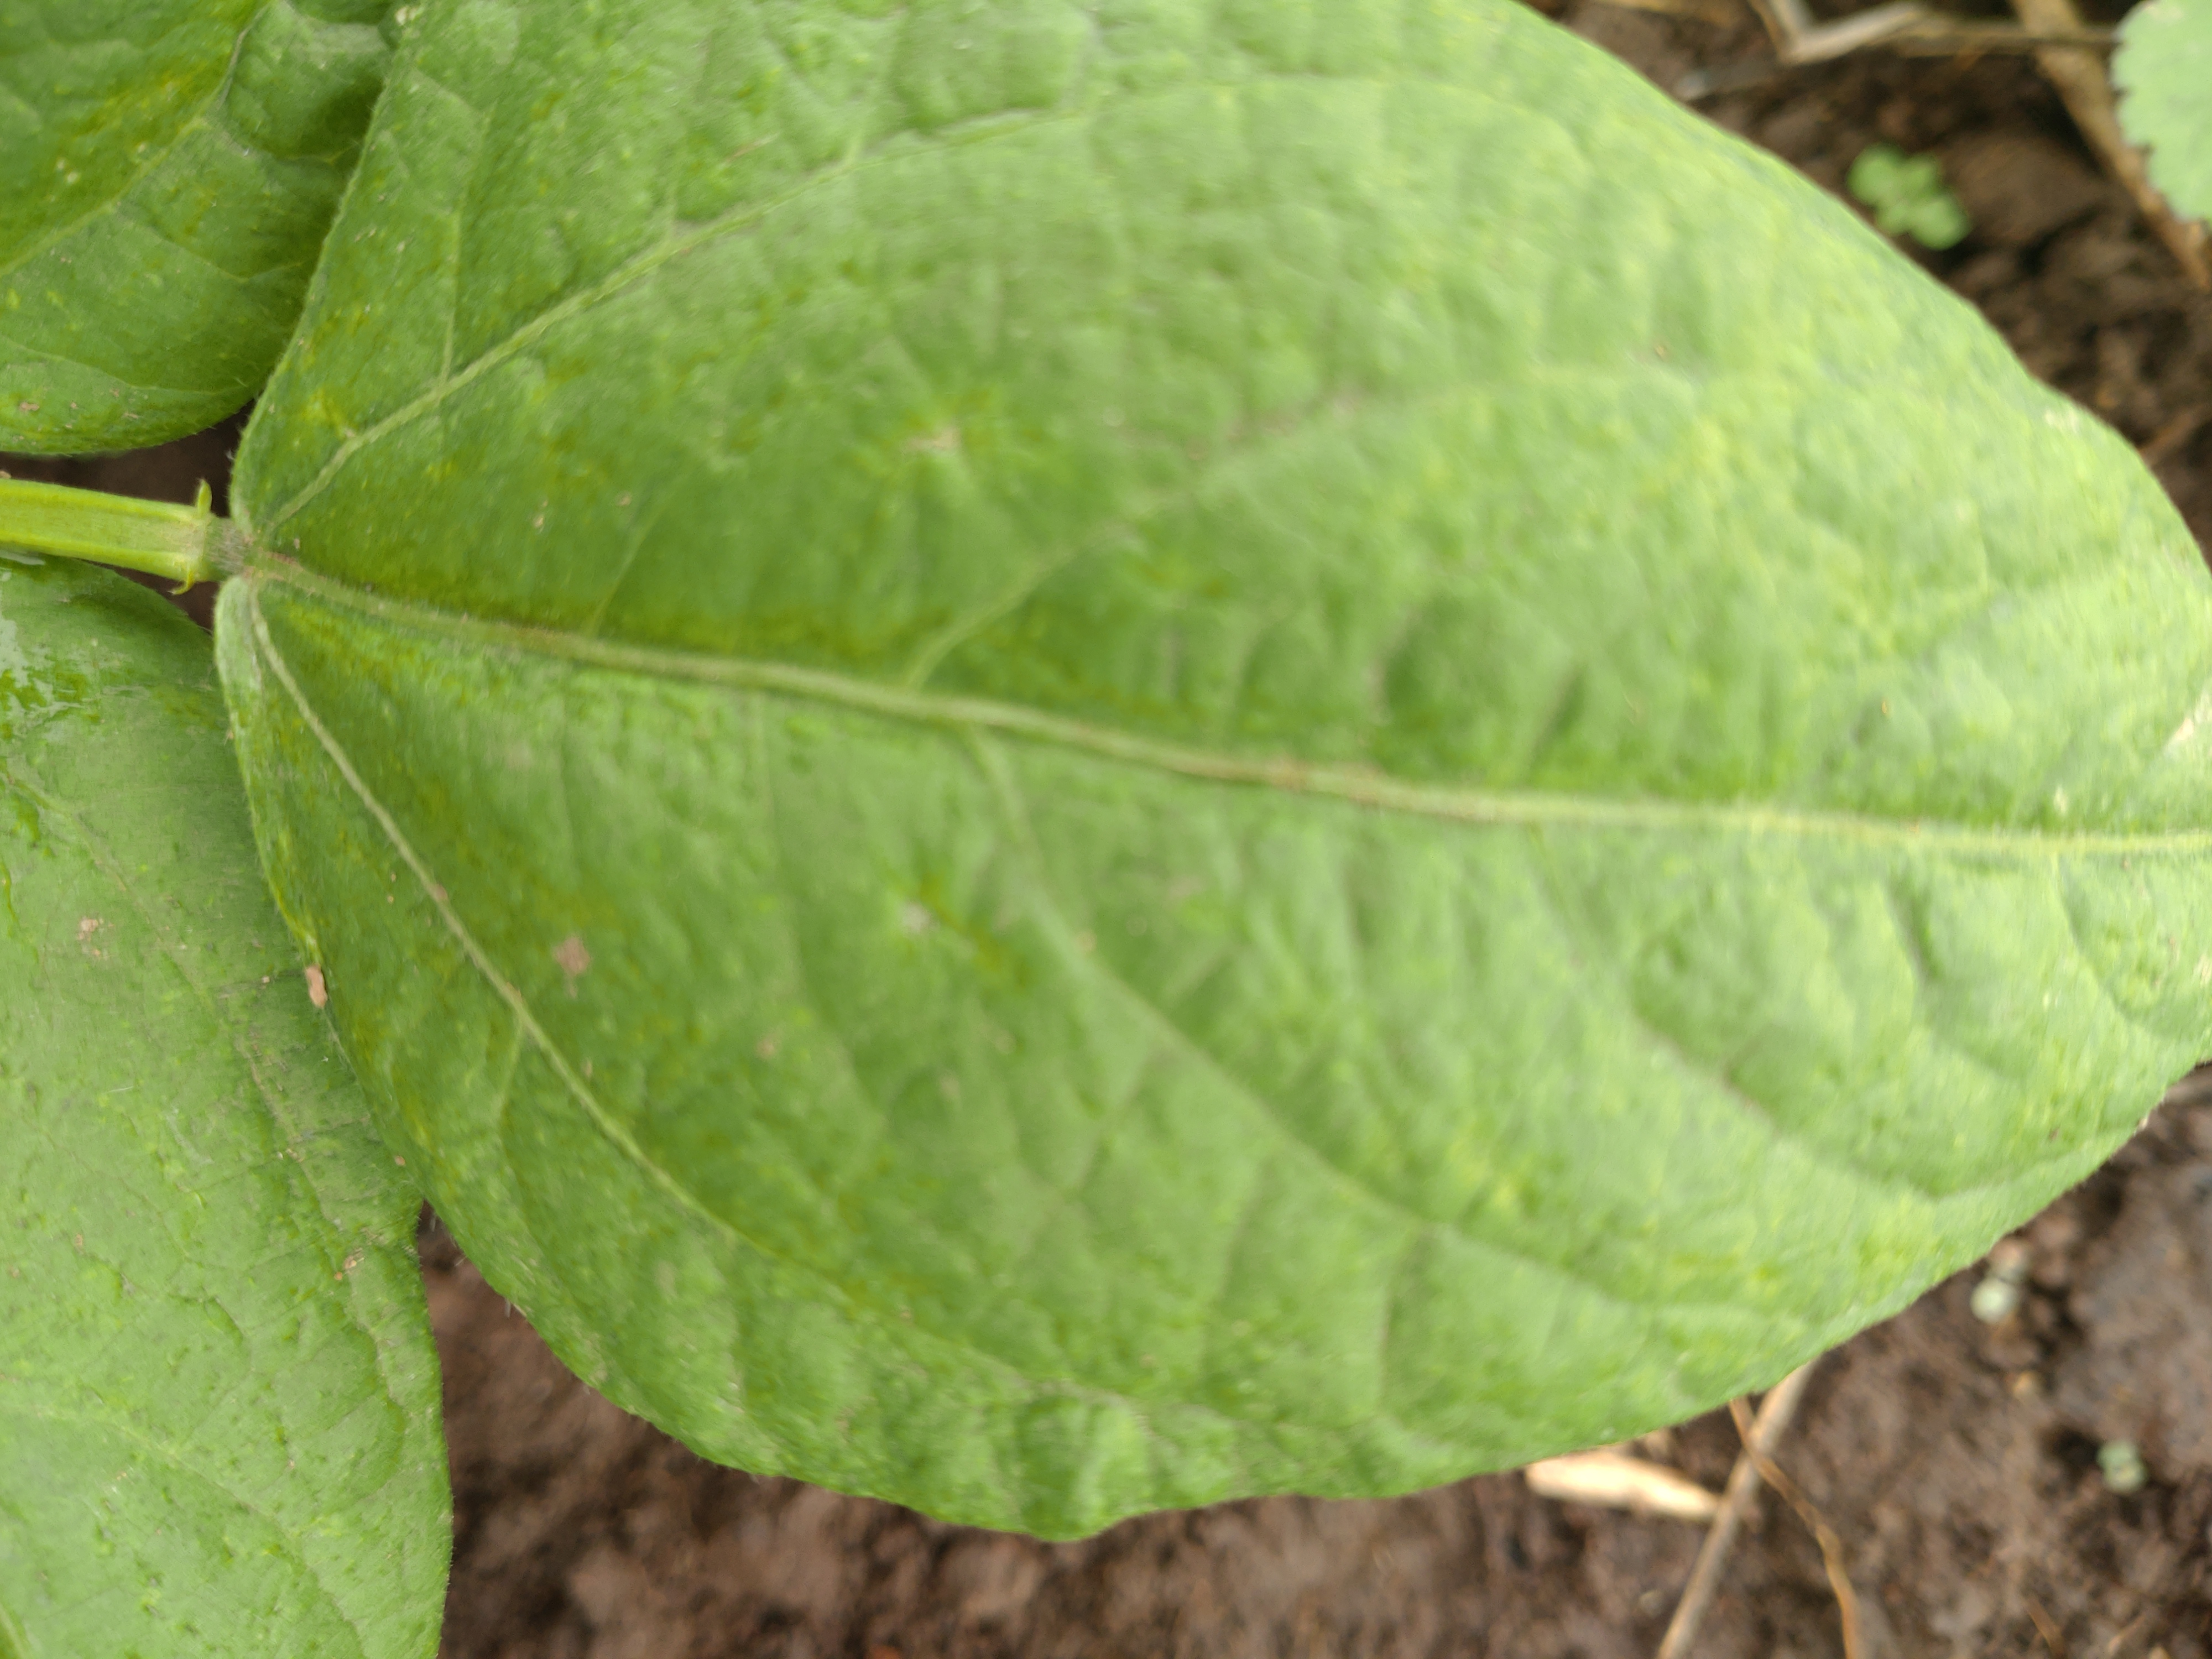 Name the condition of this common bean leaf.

healthy
